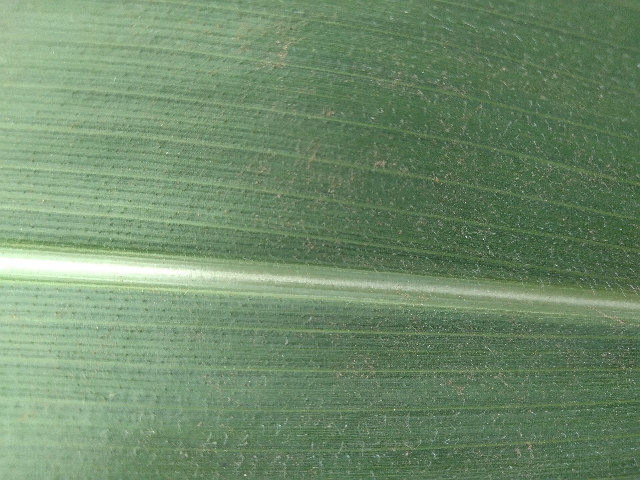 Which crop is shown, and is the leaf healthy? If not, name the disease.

maize, healthy
